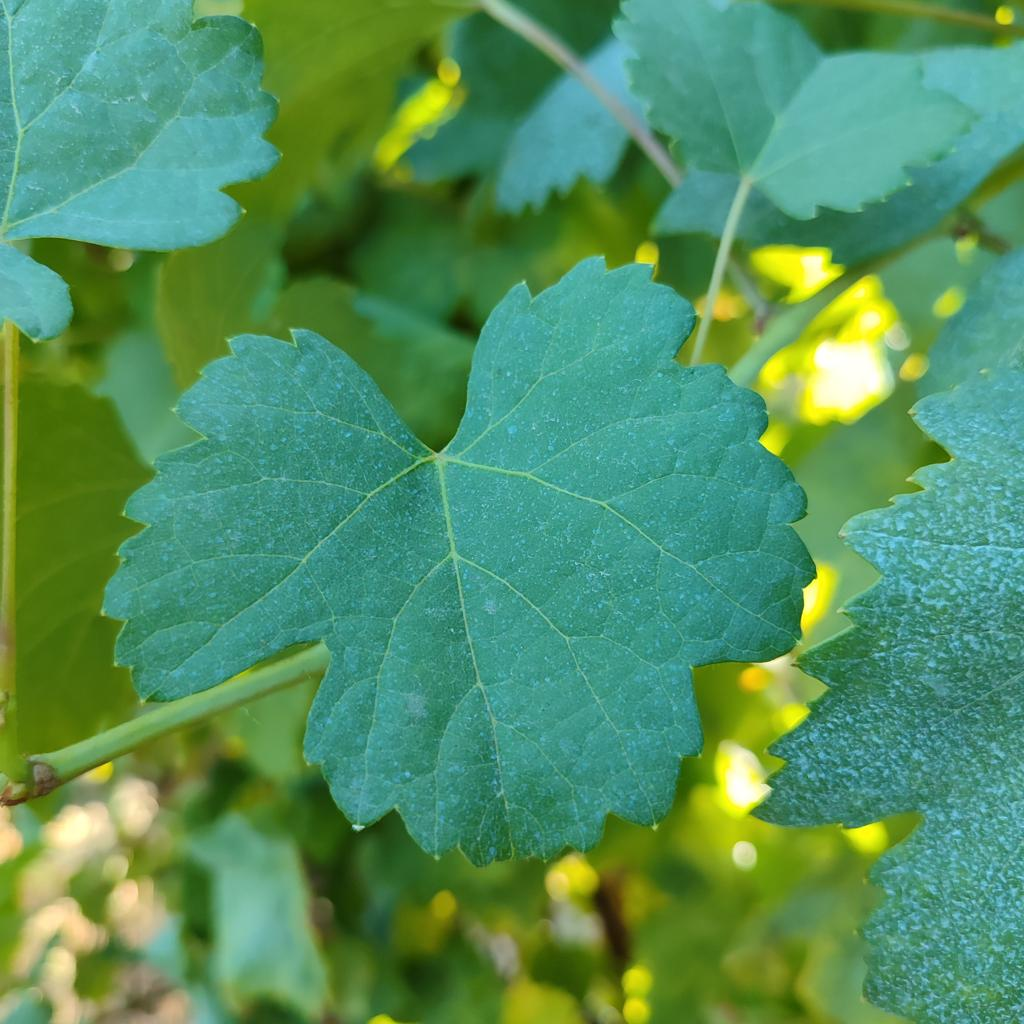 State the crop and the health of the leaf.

grapevine, healthy
